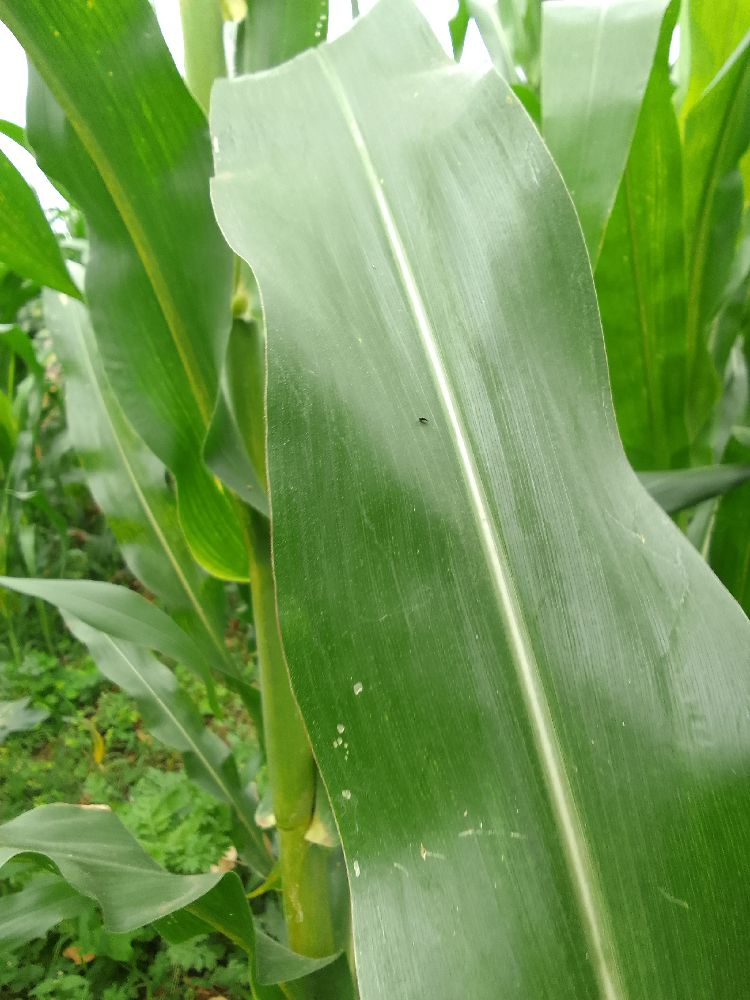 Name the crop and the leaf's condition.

maize, healthy
